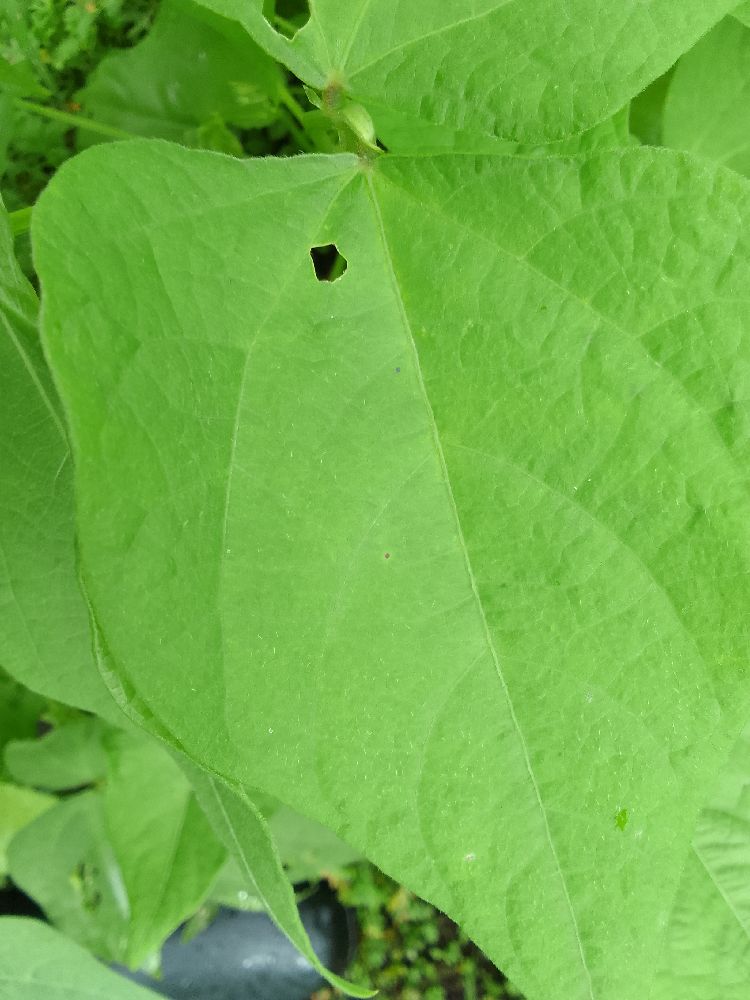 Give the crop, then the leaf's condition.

common bean, healthy
